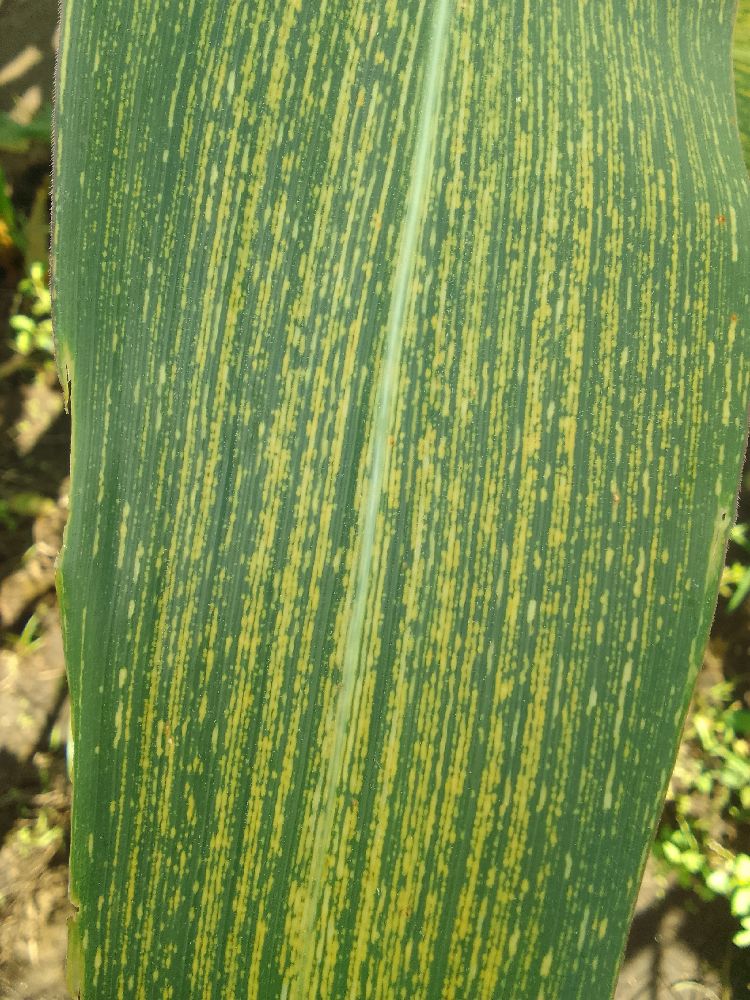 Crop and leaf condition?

maize, maize streak virus
